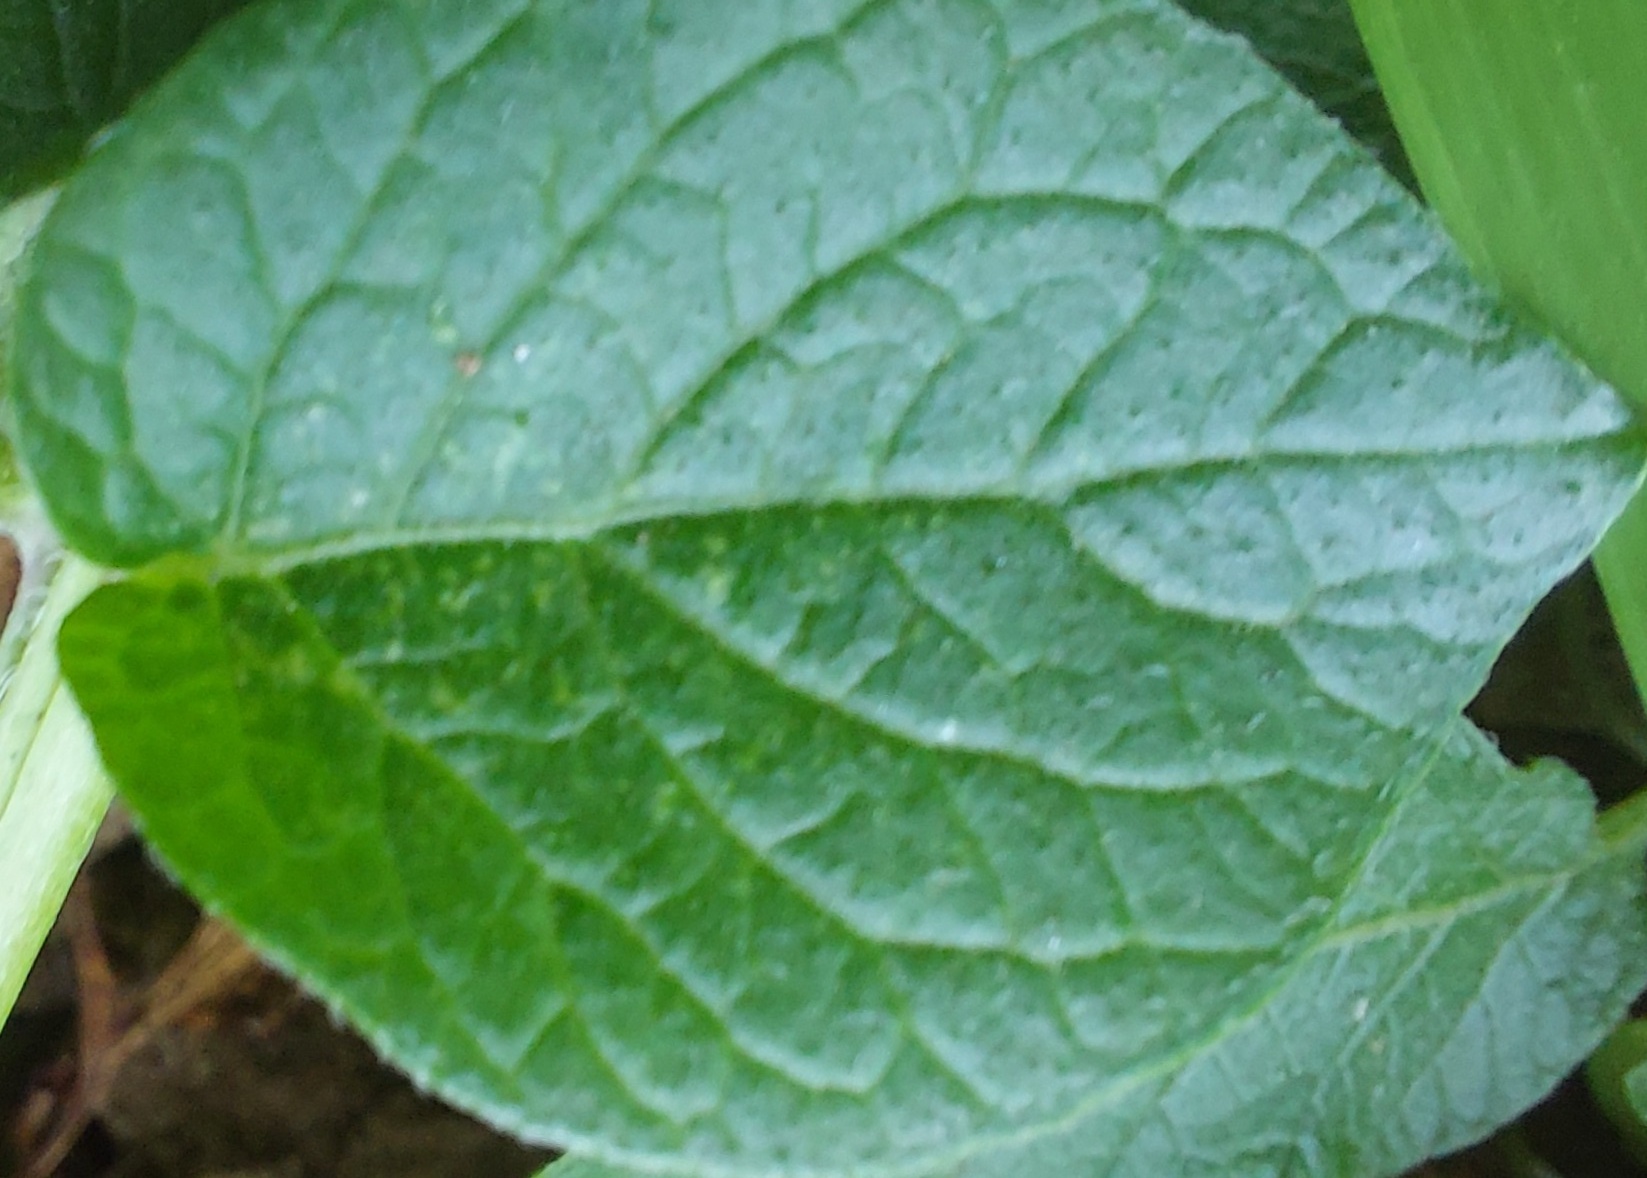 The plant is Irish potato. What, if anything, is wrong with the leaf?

healthy
